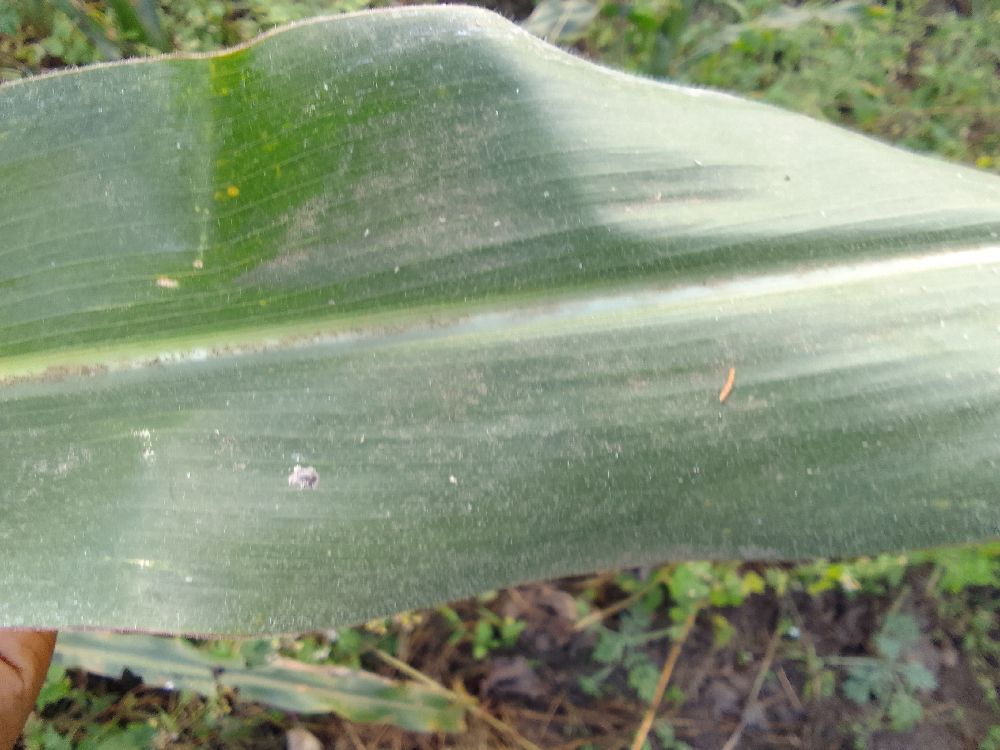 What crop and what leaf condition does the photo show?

maize, healthy
